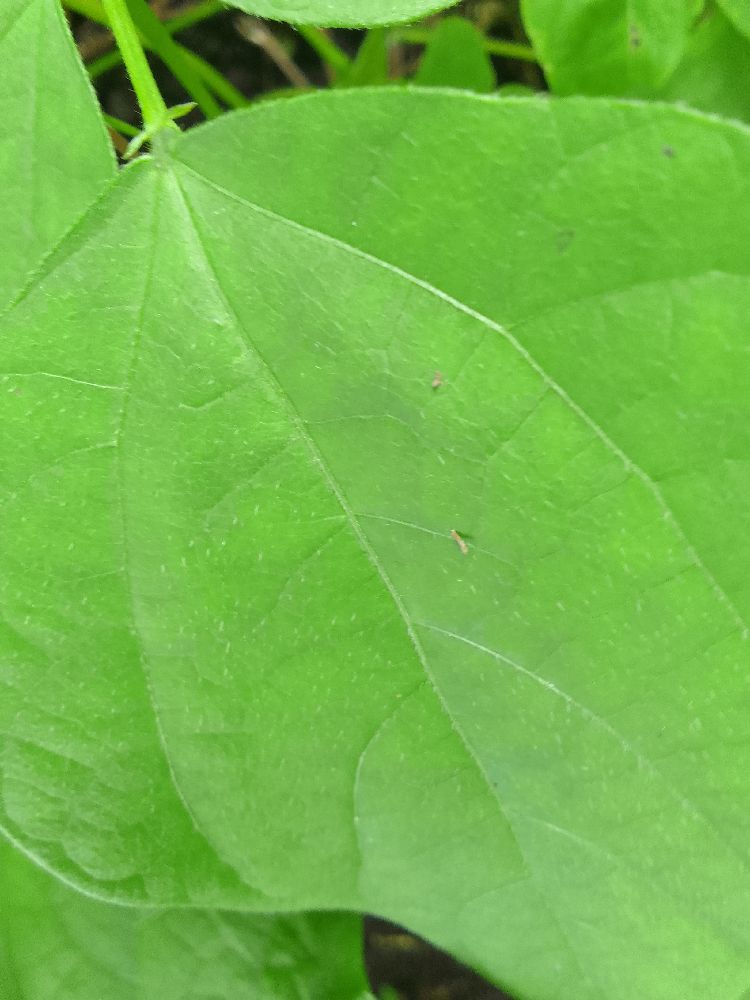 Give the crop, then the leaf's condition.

common bean, healthy
